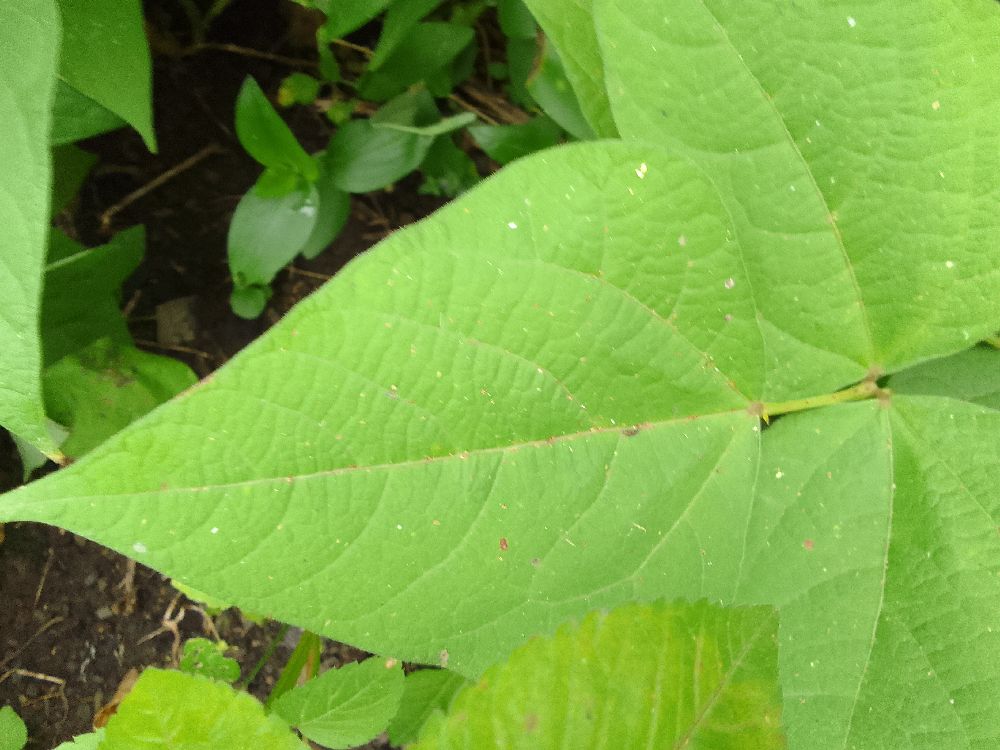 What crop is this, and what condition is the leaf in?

common bean, healthy
